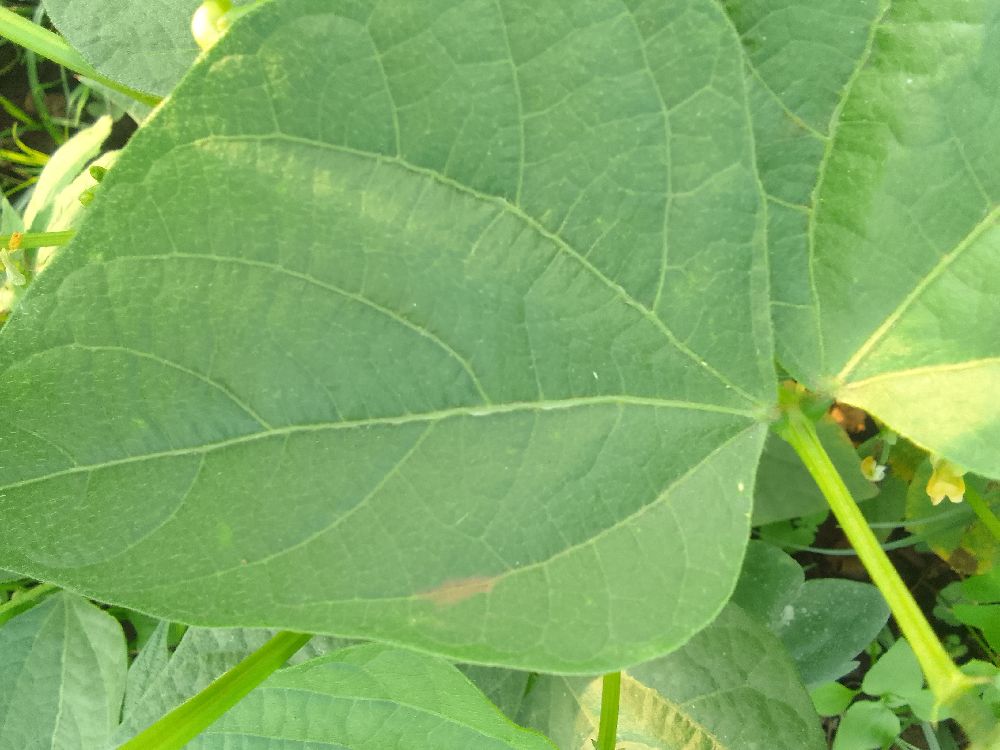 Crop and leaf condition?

common bean, healthy
